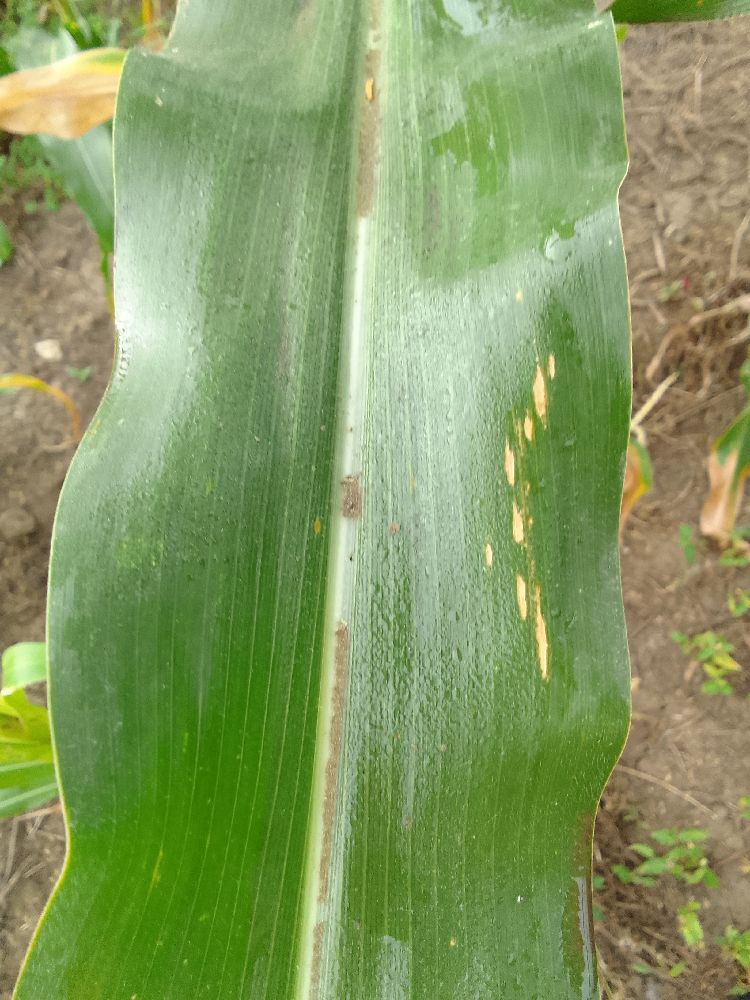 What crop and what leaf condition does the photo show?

maize, healthy
